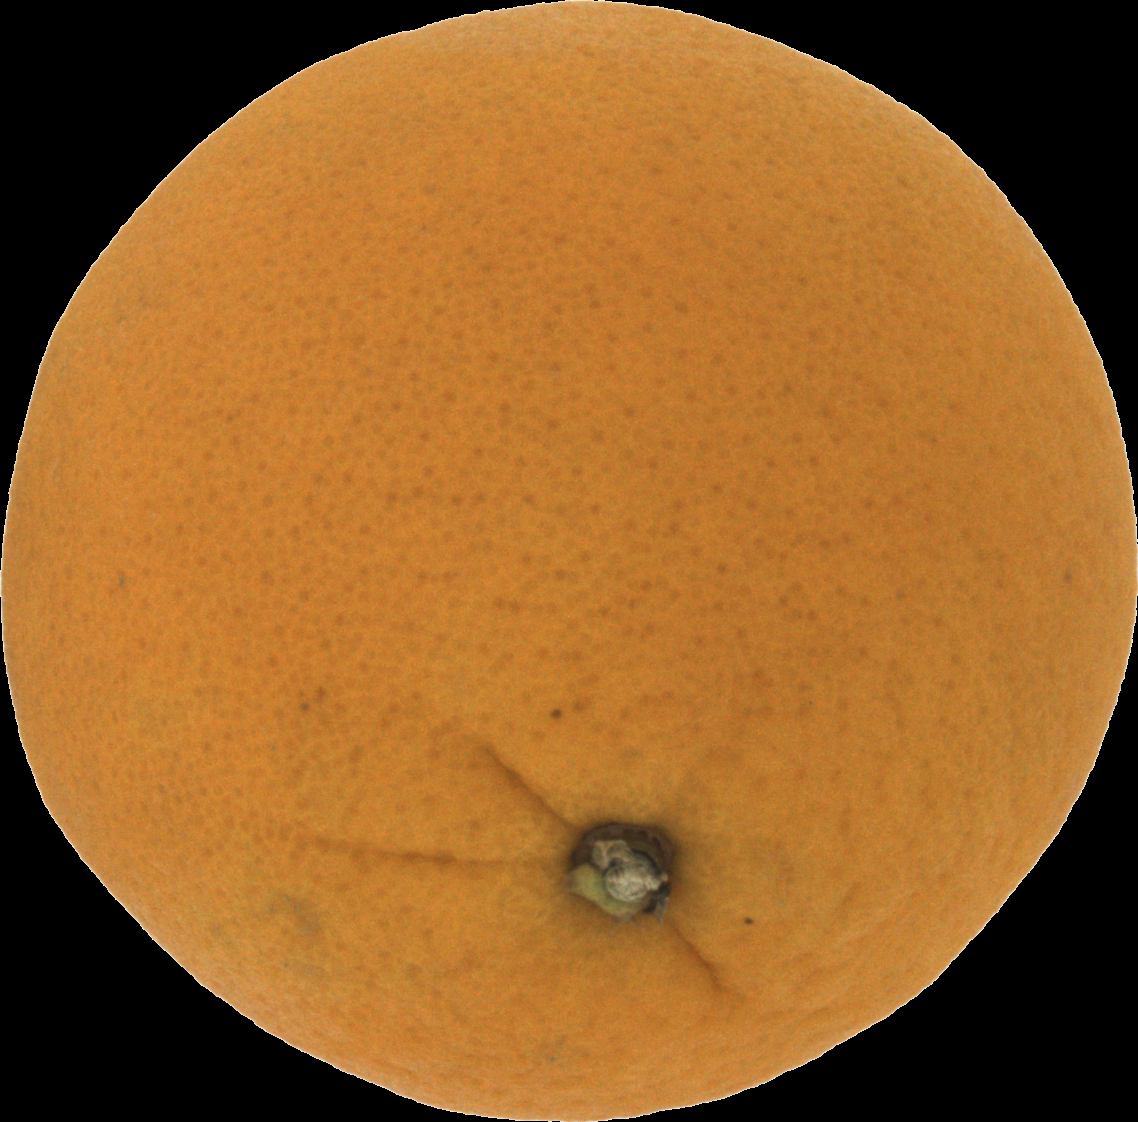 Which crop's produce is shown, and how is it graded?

orange, good
